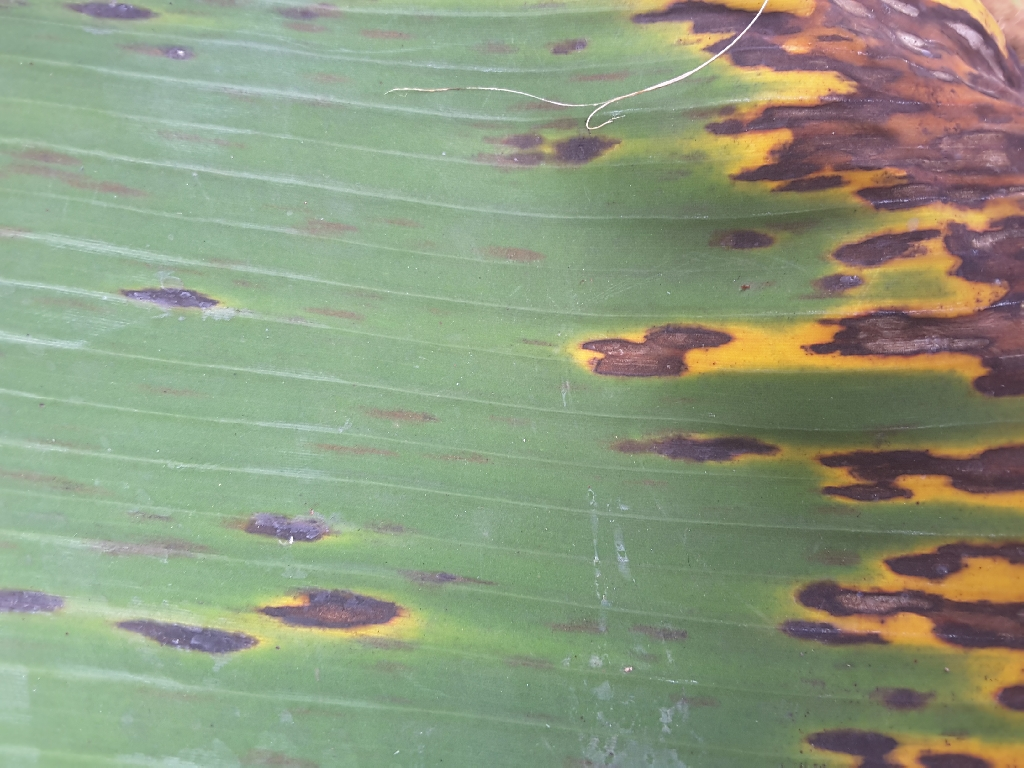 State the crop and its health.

banana, black sigatoka
